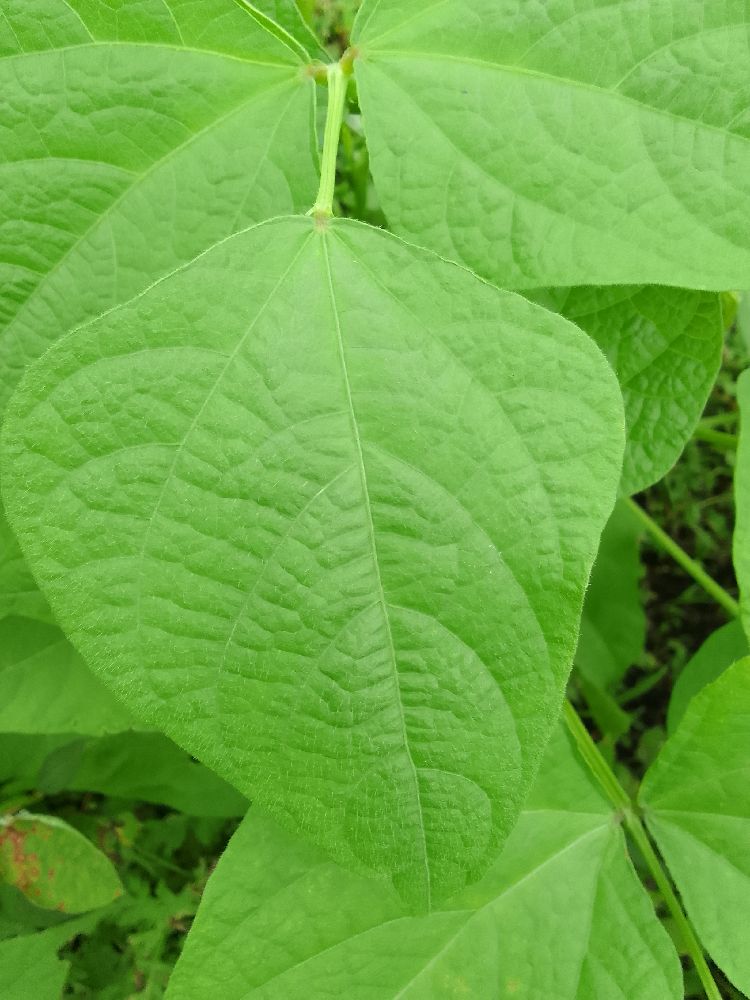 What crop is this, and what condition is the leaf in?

common bean, healthy
